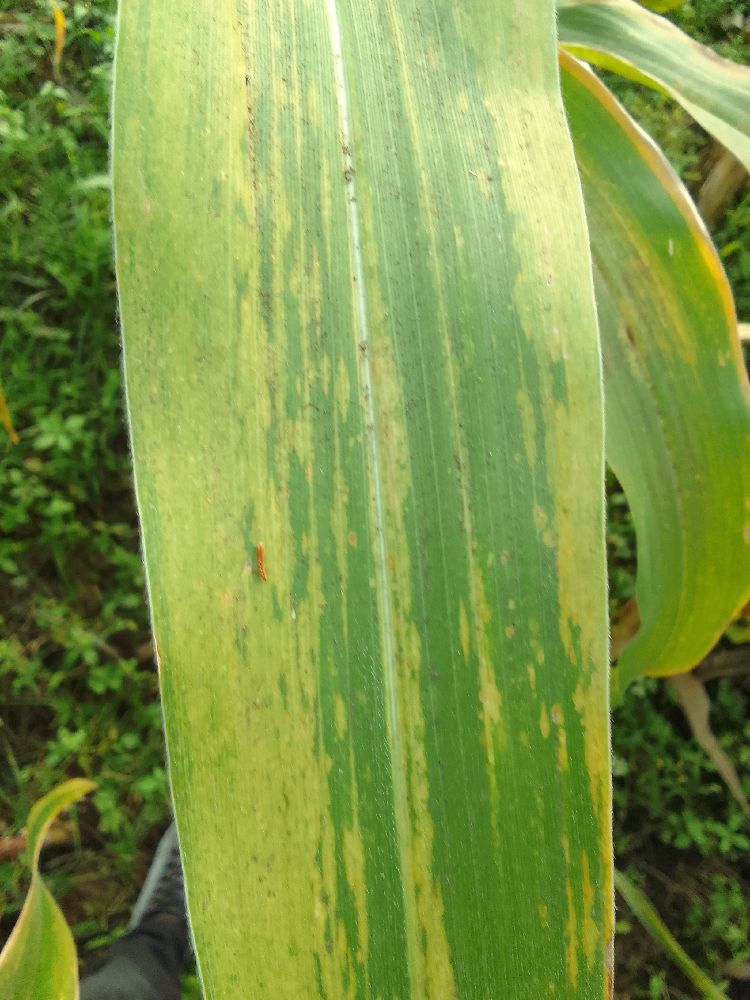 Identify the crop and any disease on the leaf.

maize, maize lethal necrosis
